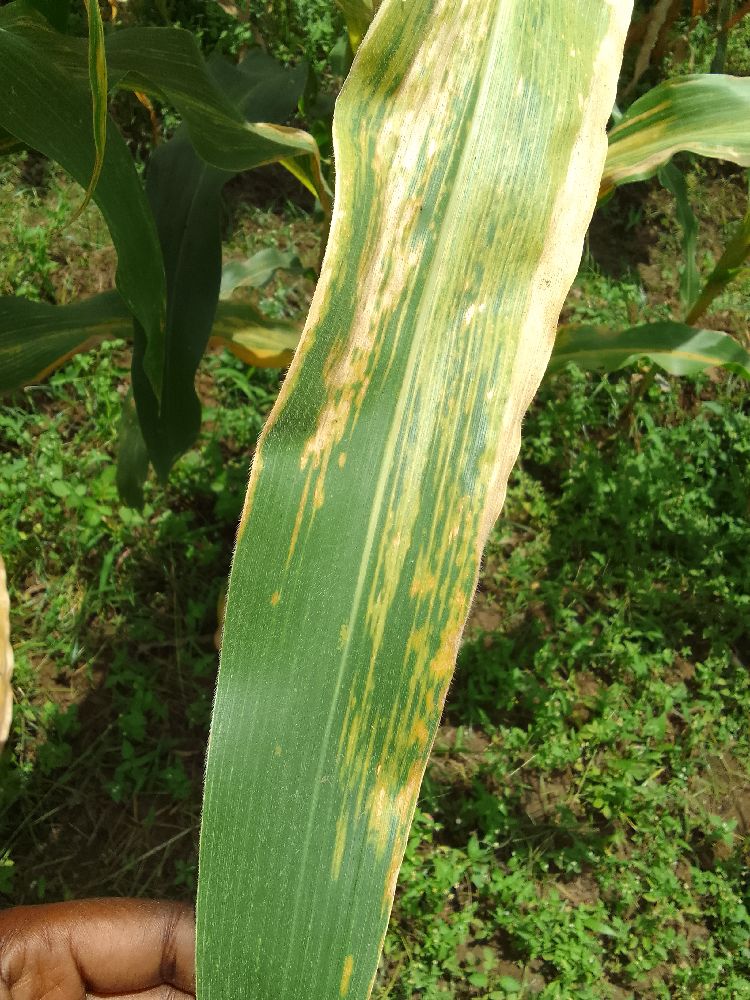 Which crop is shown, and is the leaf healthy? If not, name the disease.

maize, maize lethal necrosis
